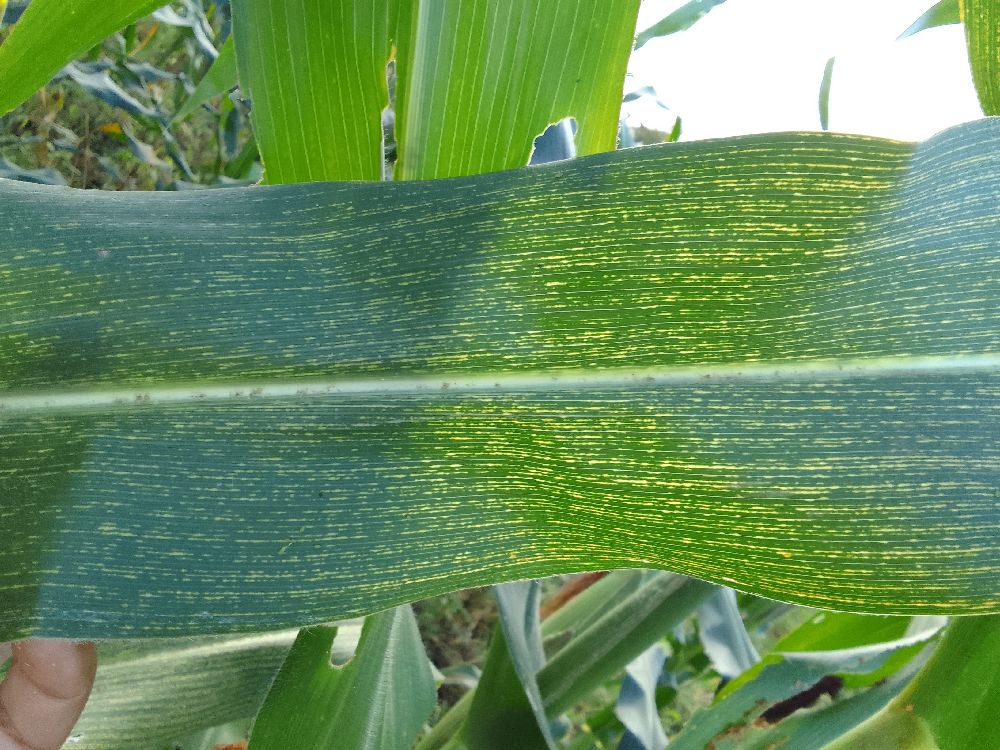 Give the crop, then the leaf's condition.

maize, maize streak virus
